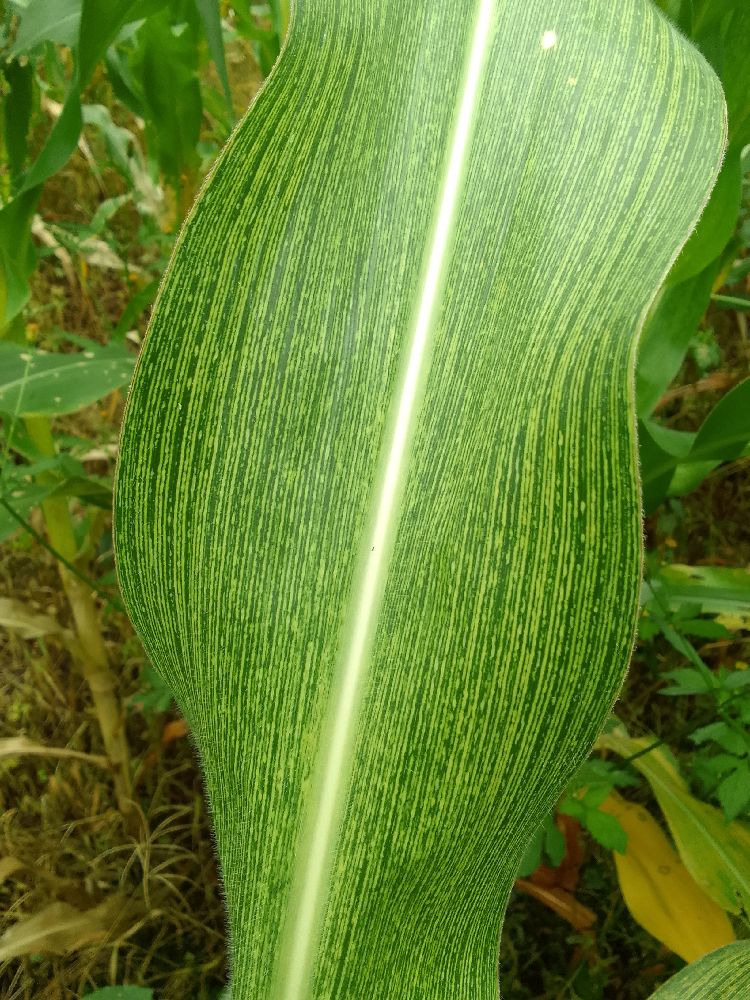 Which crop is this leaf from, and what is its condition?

maize, maize streak virus
